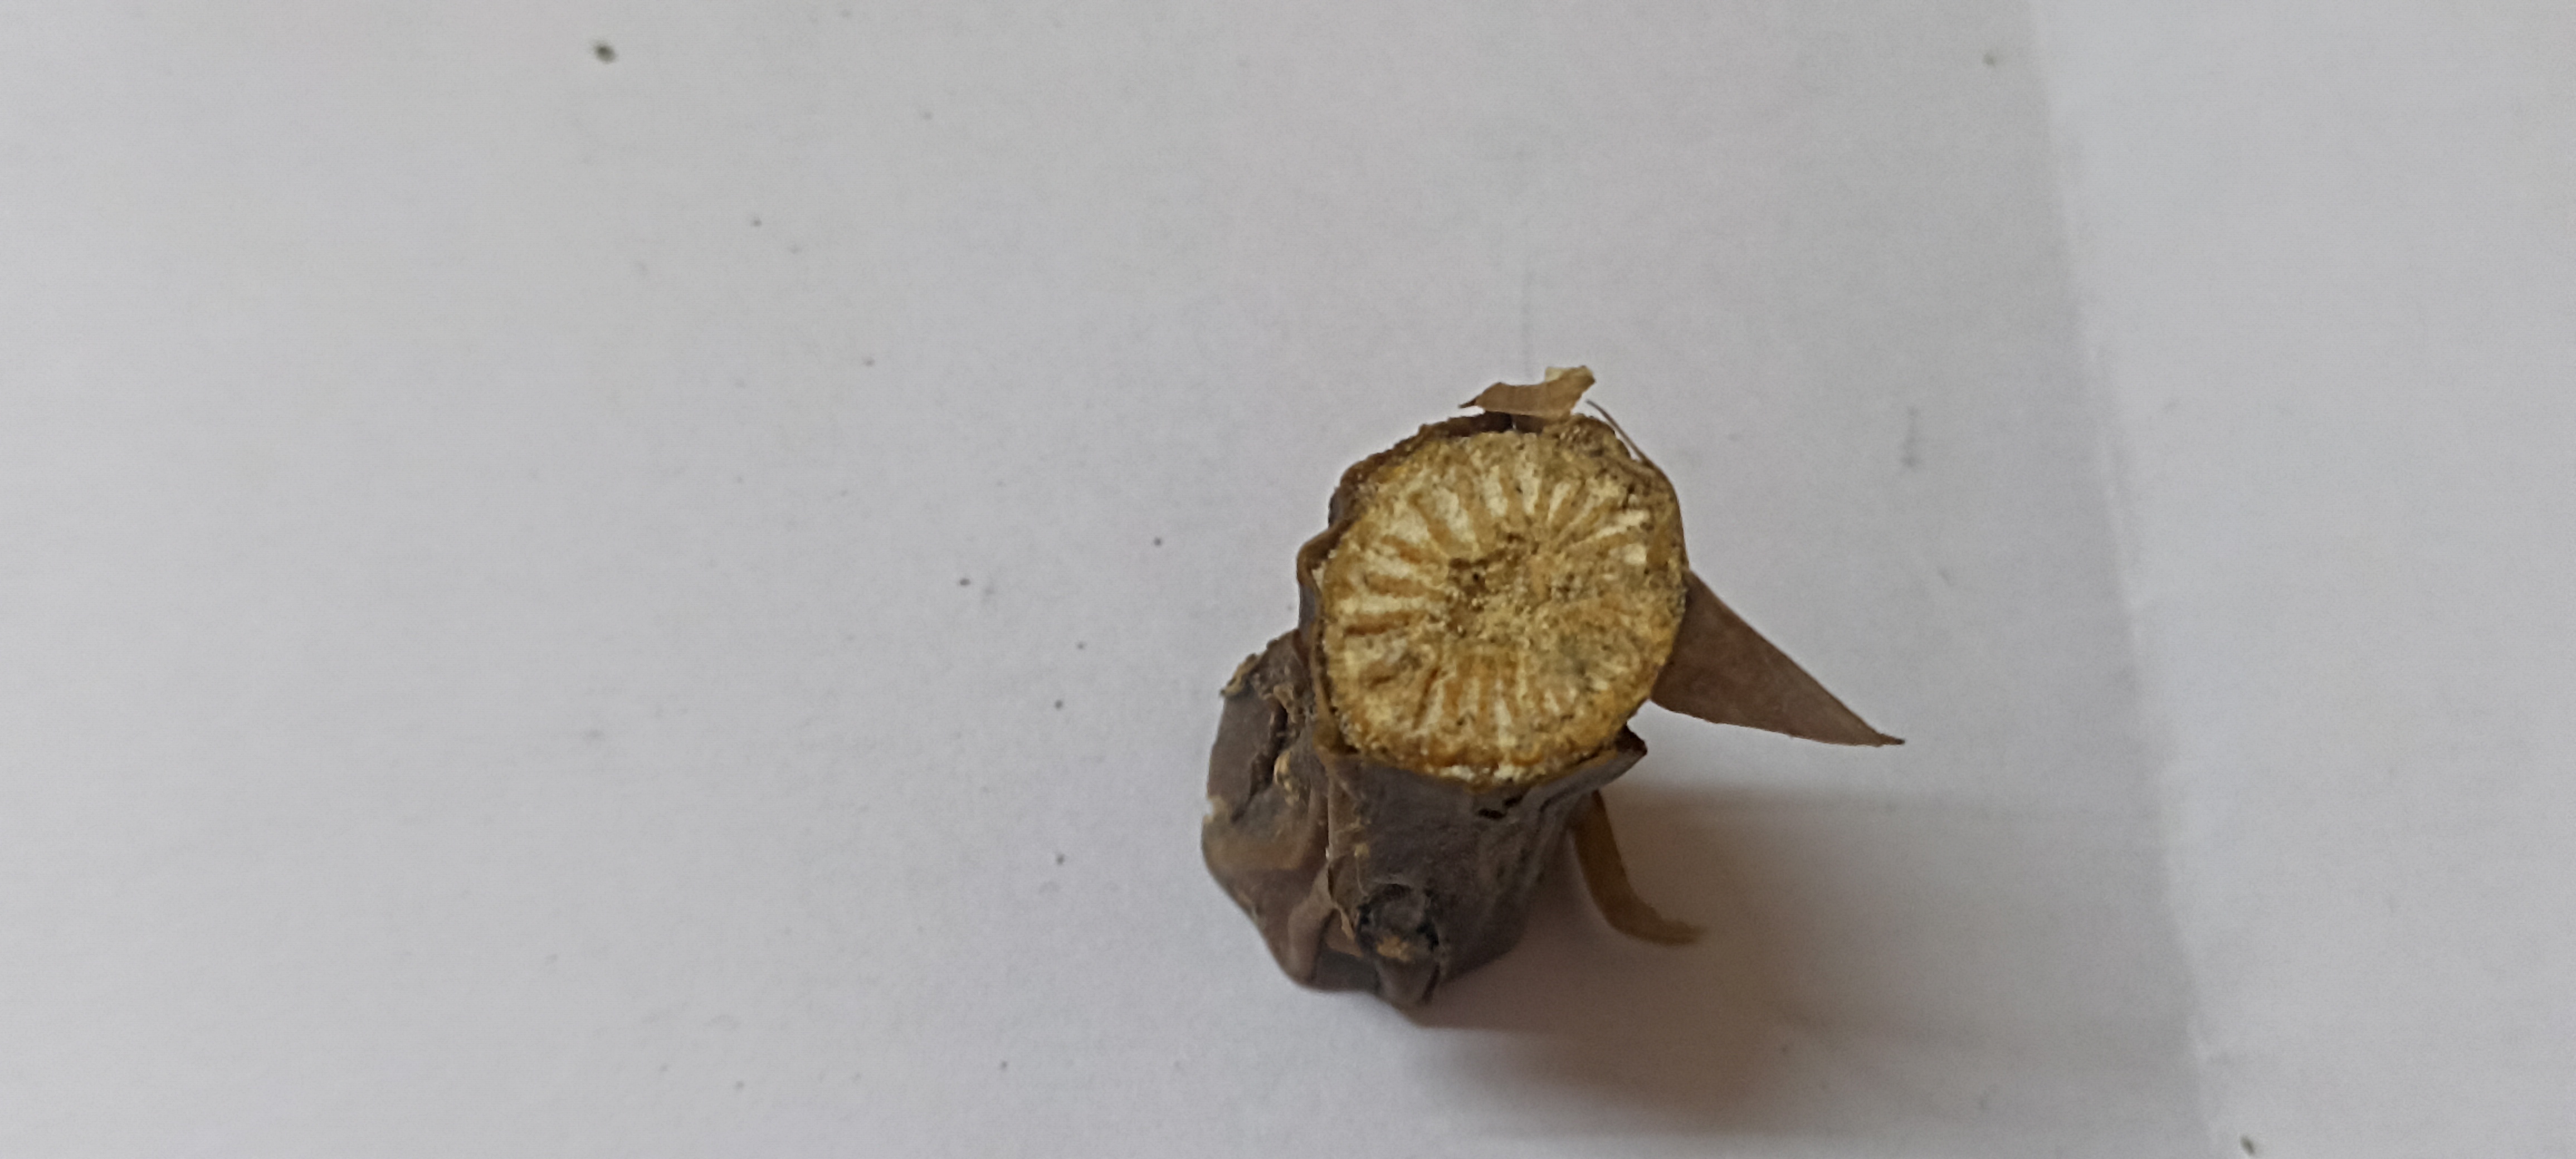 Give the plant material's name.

gulvel
